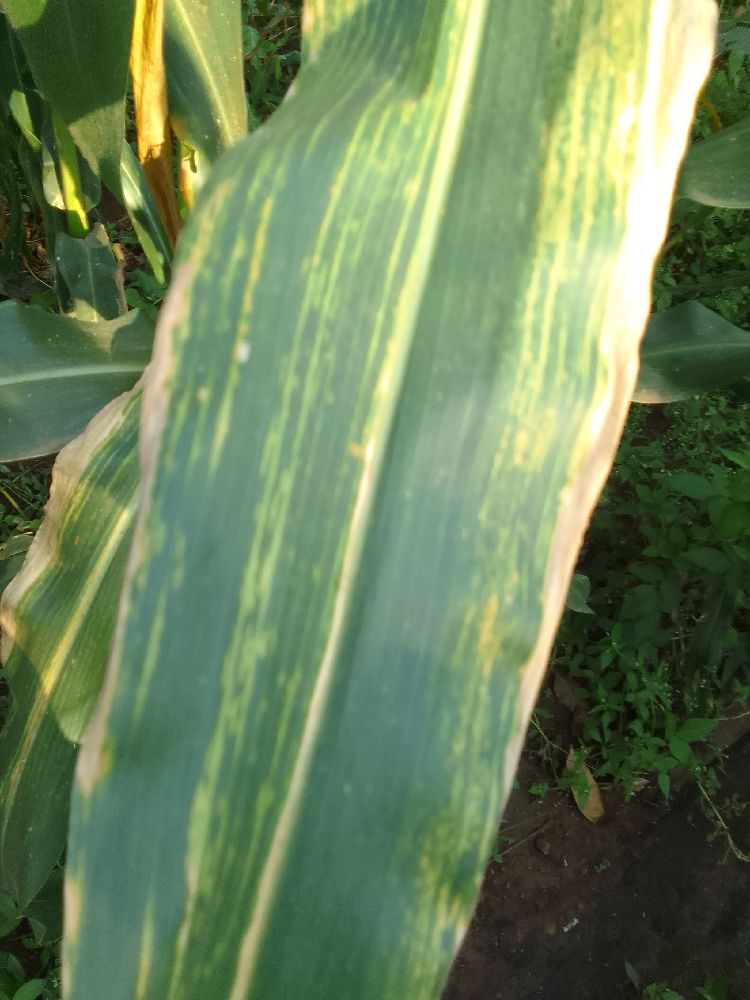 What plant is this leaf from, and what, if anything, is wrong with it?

maize, maize lethal necrosis
